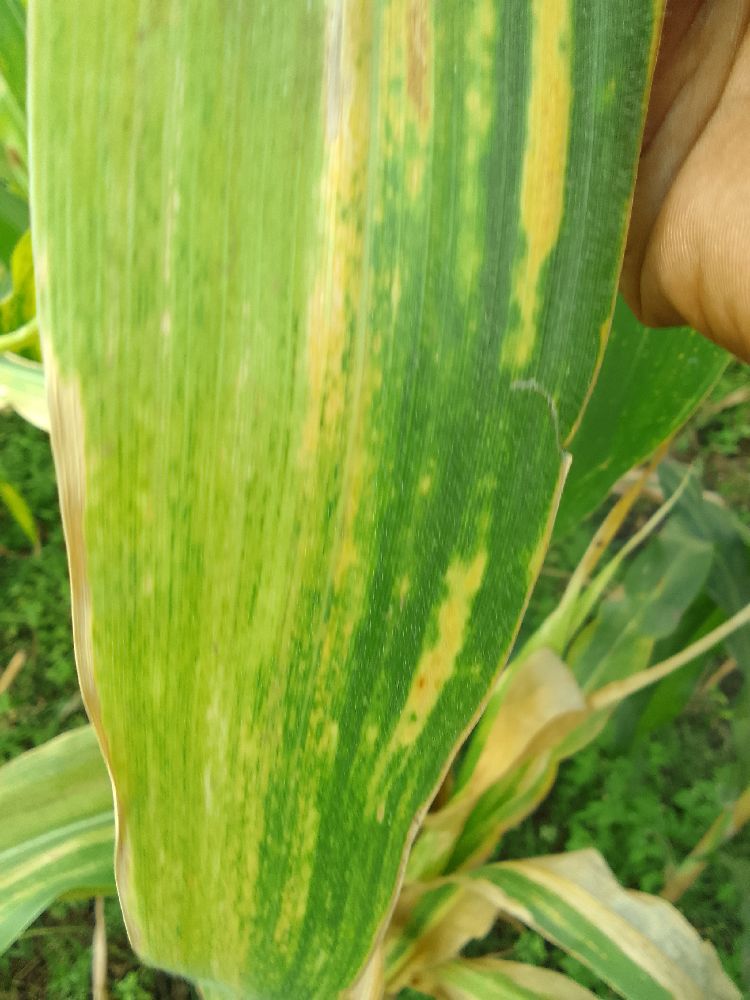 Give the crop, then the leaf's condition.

maize, maize lethal necrosis
